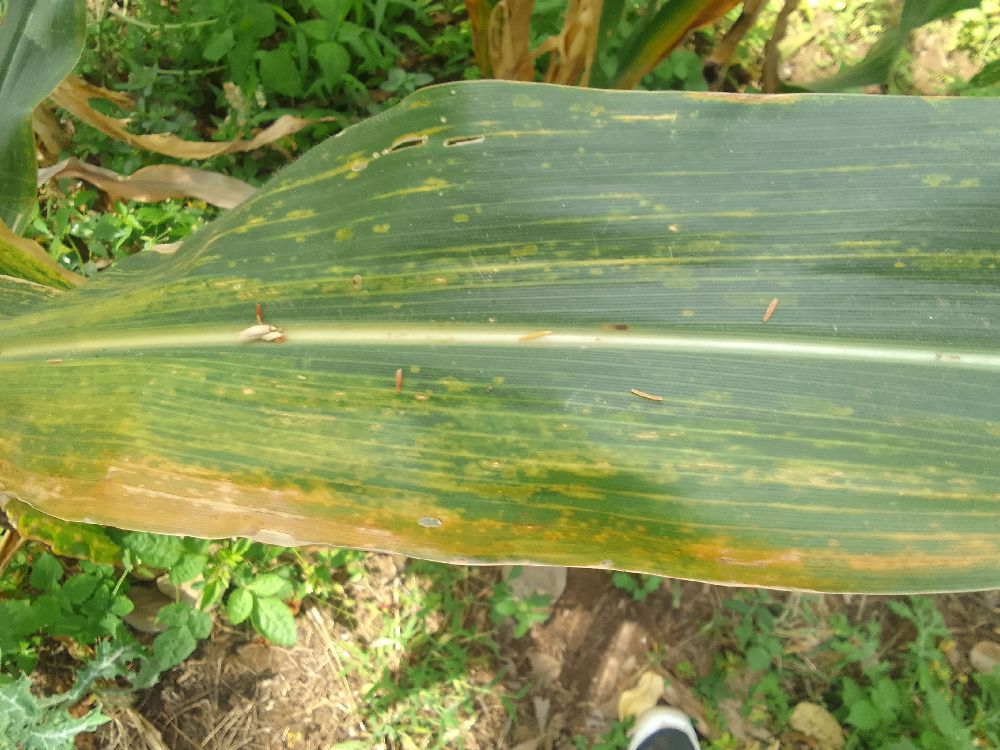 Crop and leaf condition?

maize, maize lethal necrosis
